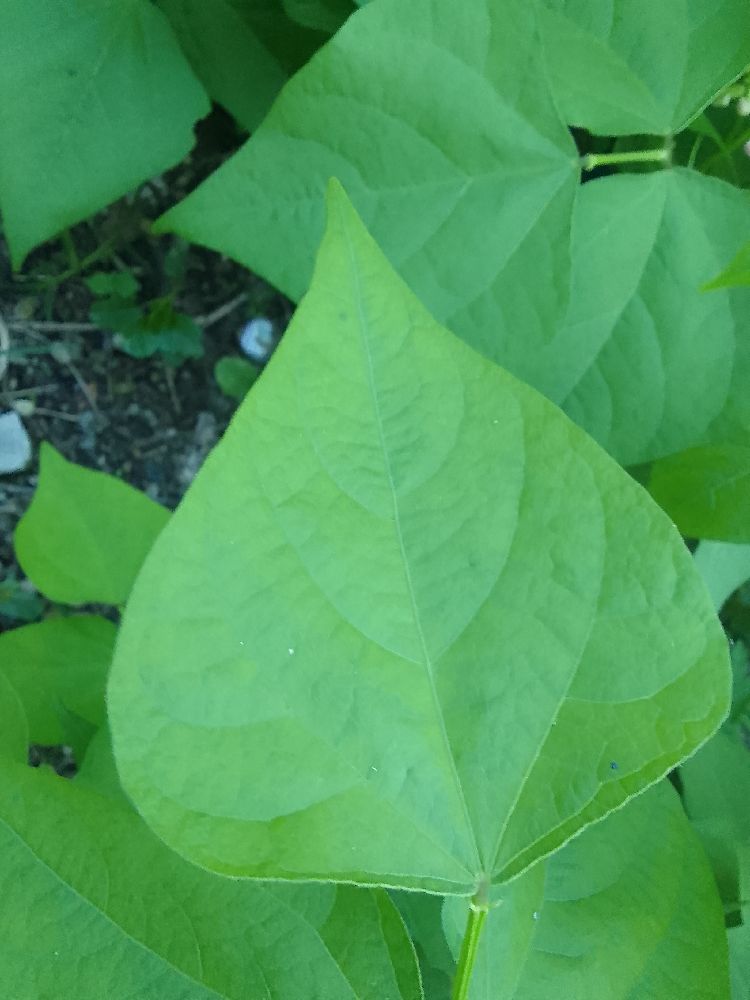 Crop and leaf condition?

common bean, healthy
